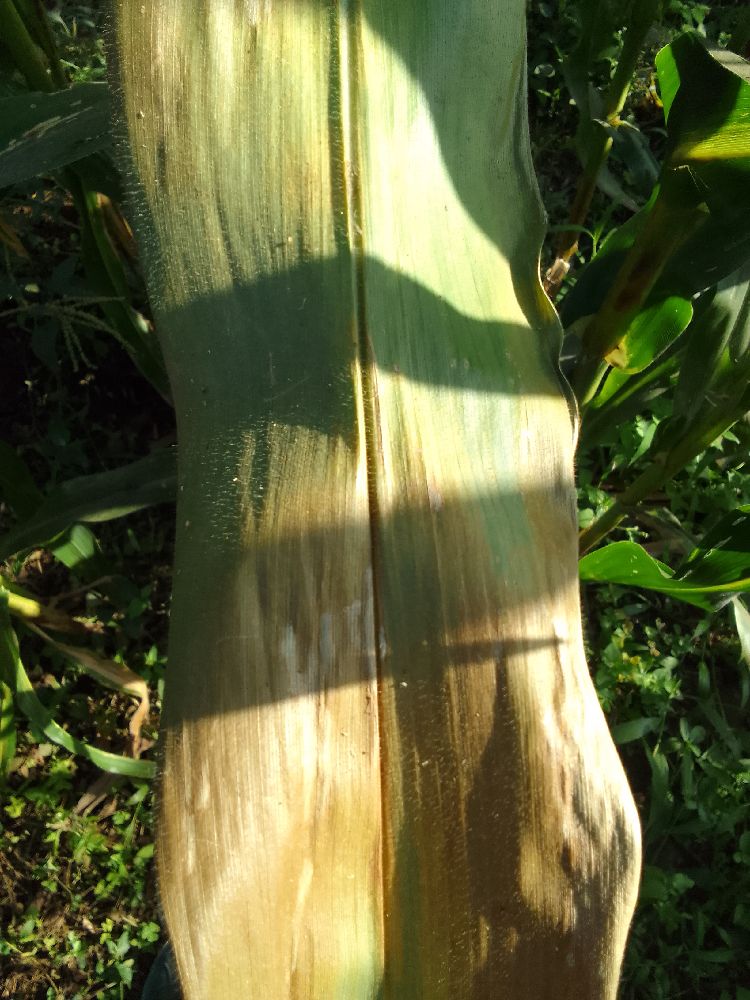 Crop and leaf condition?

maize, maize lethal necrosis
